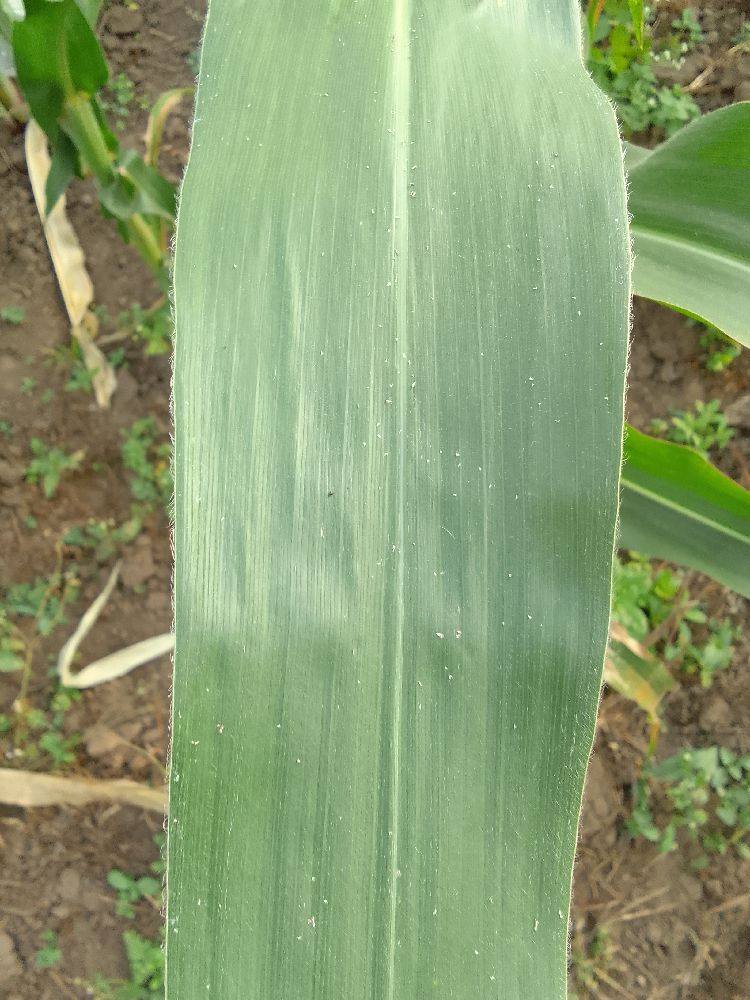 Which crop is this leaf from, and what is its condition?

maize, healthy
